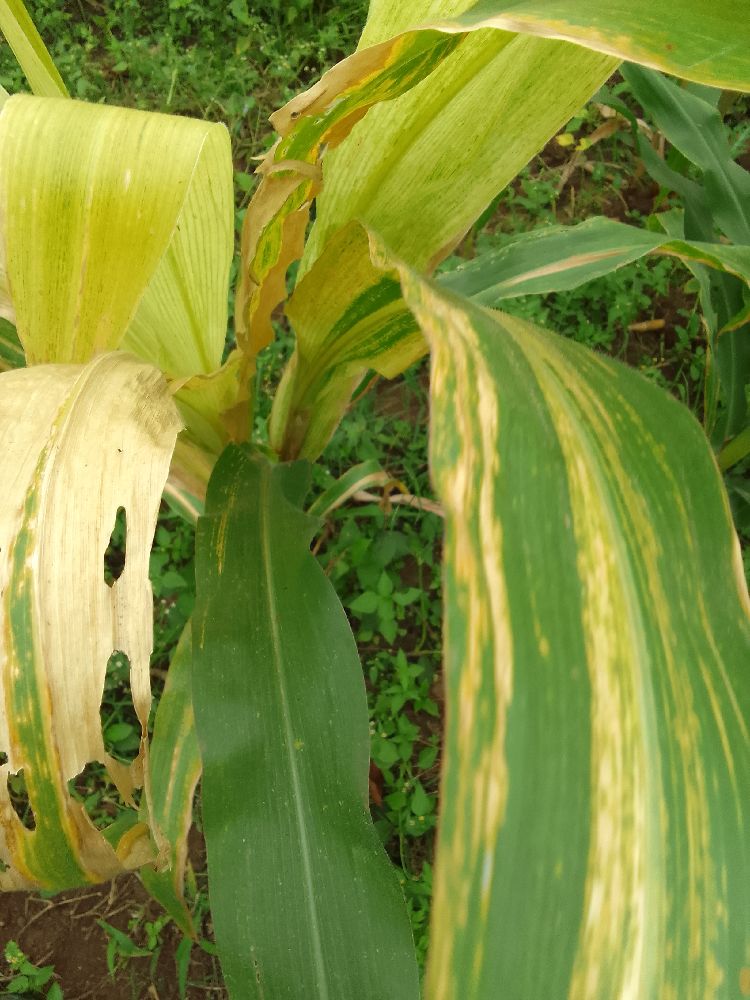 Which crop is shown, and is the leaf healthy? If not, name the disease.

maize, maize lethal necrosis
